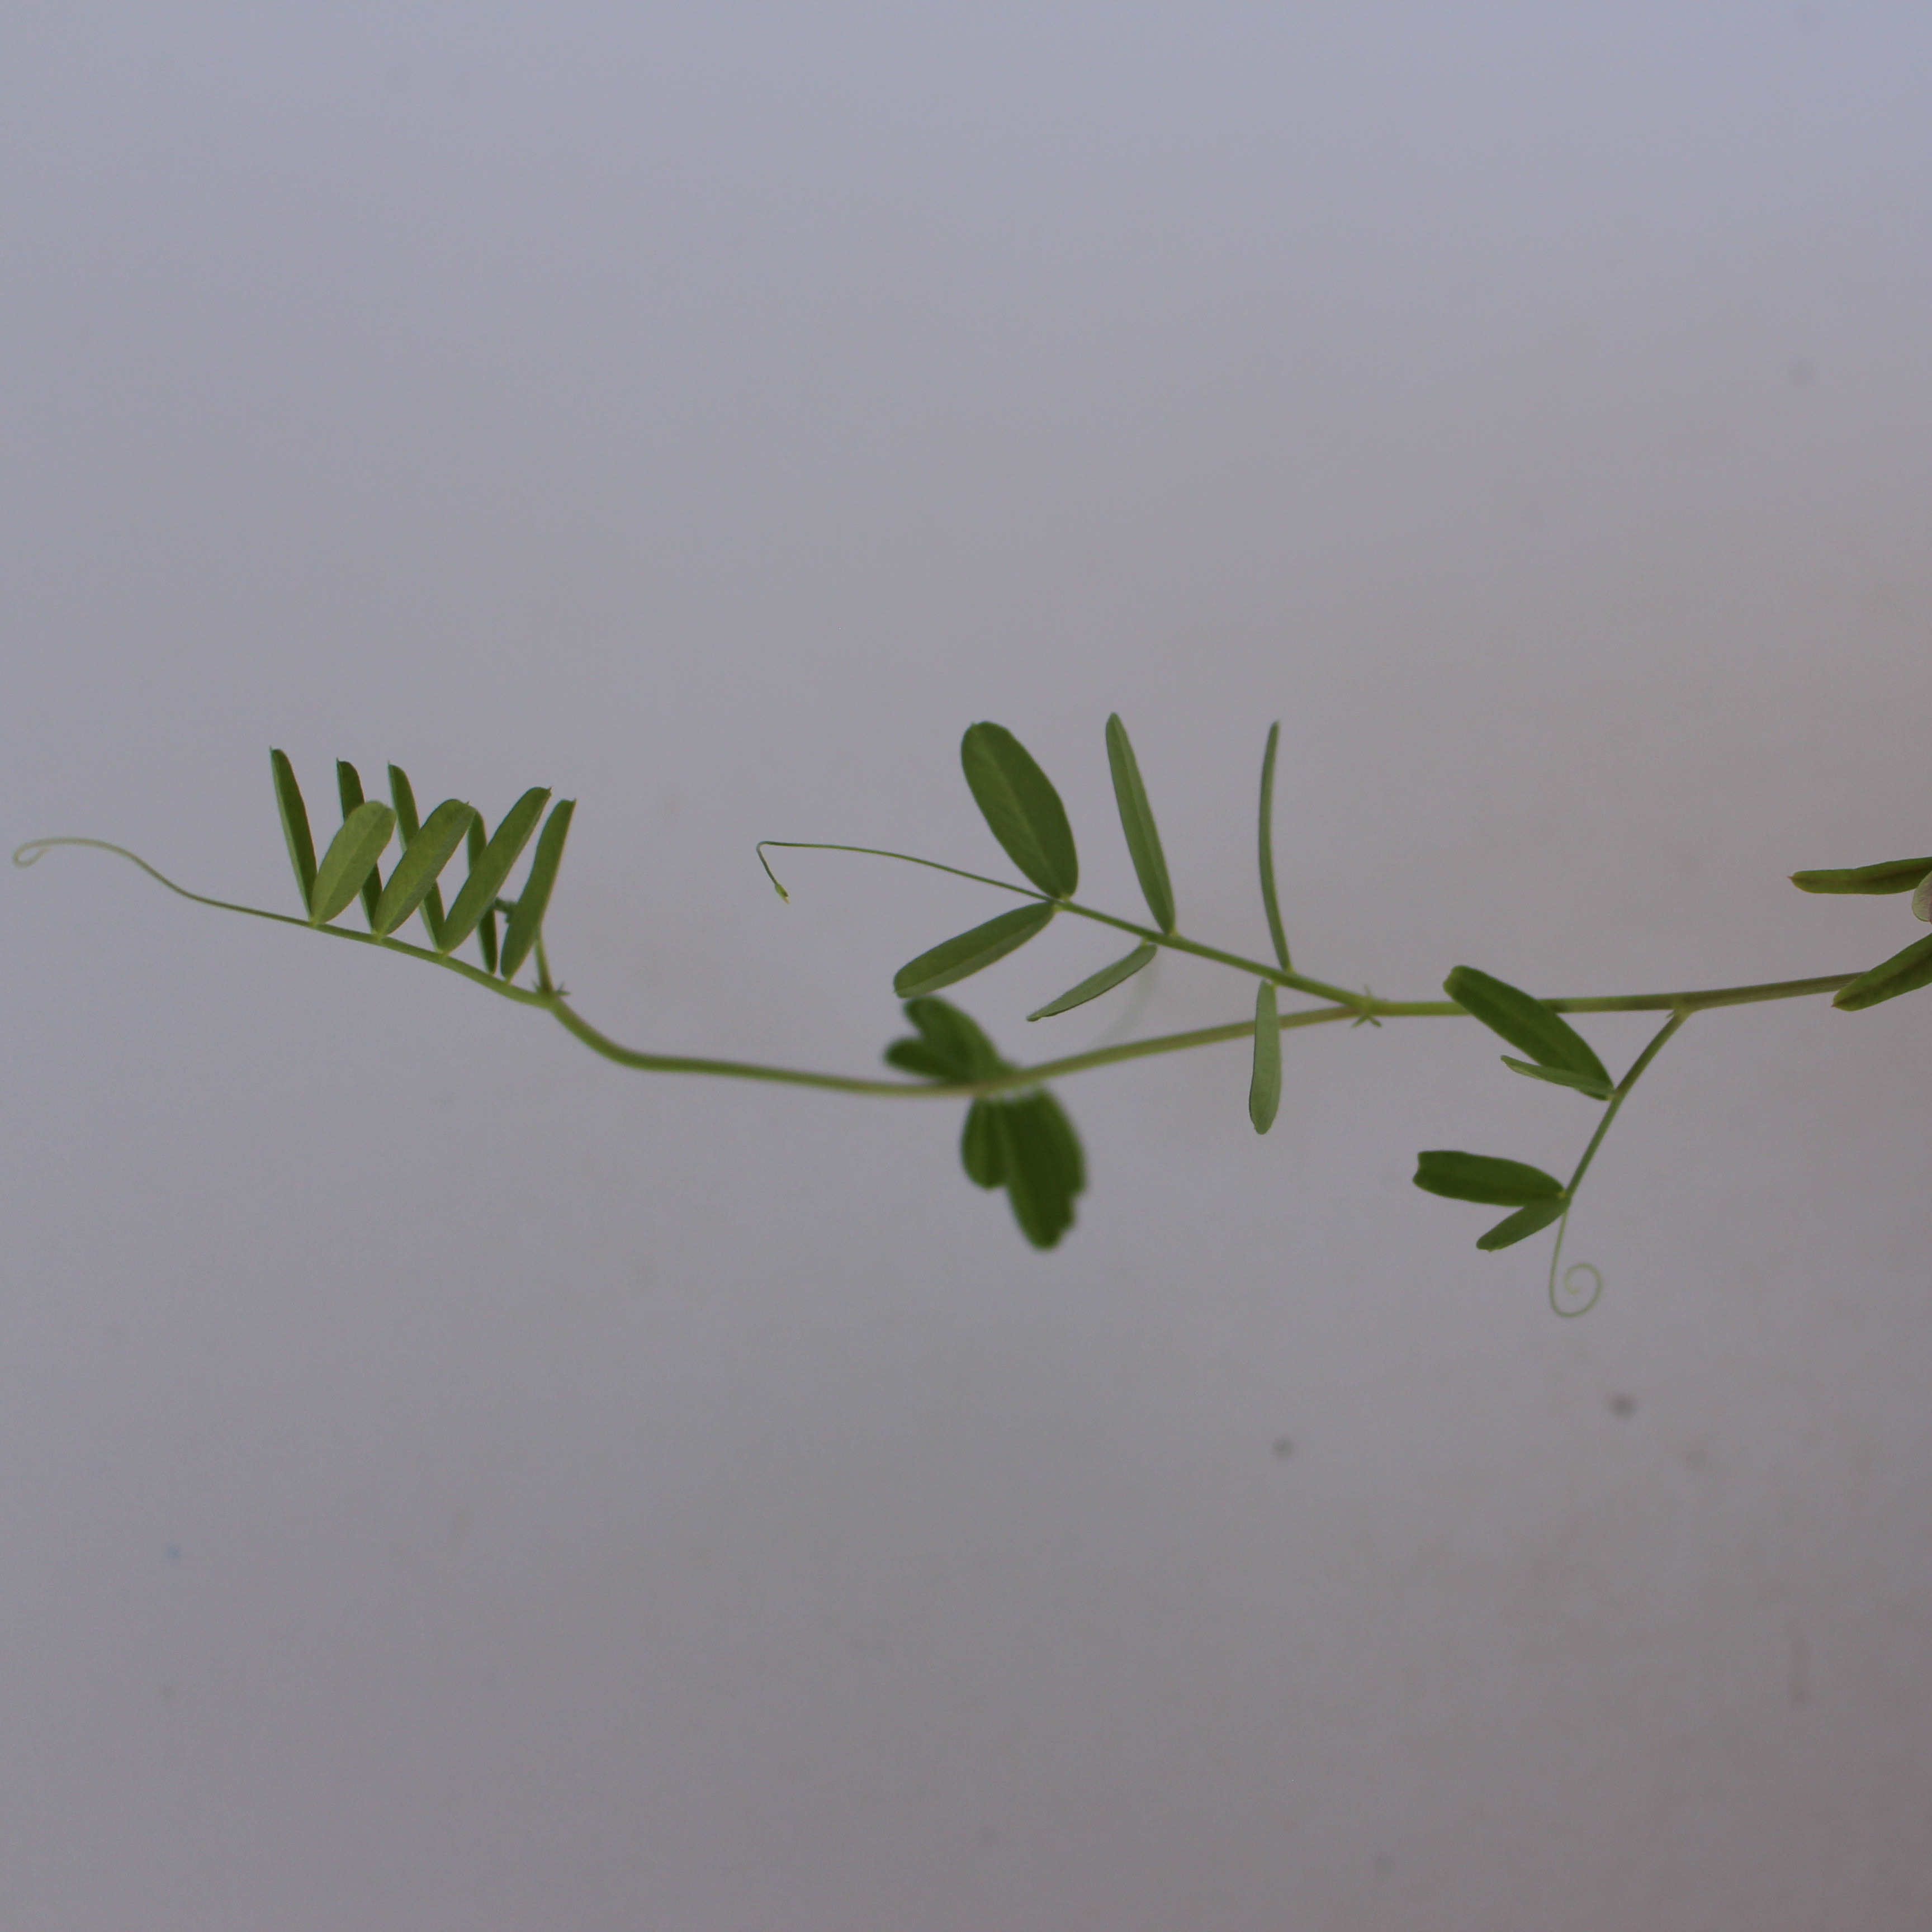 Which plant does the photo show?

Vicia sativa
